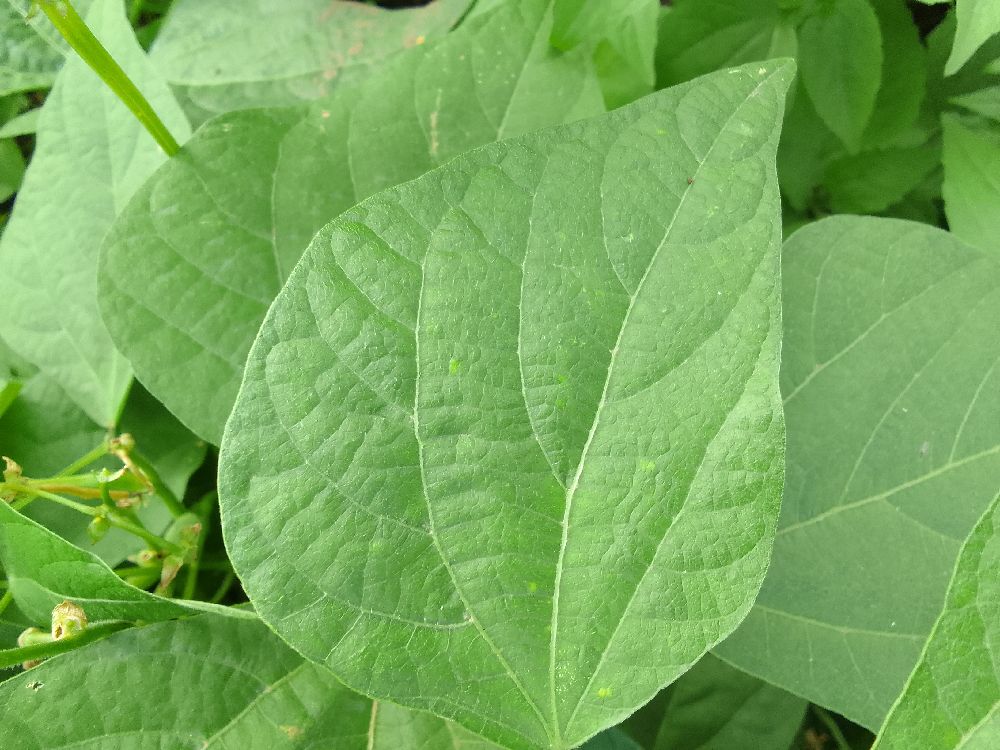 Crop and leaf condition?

common bean, healthy
